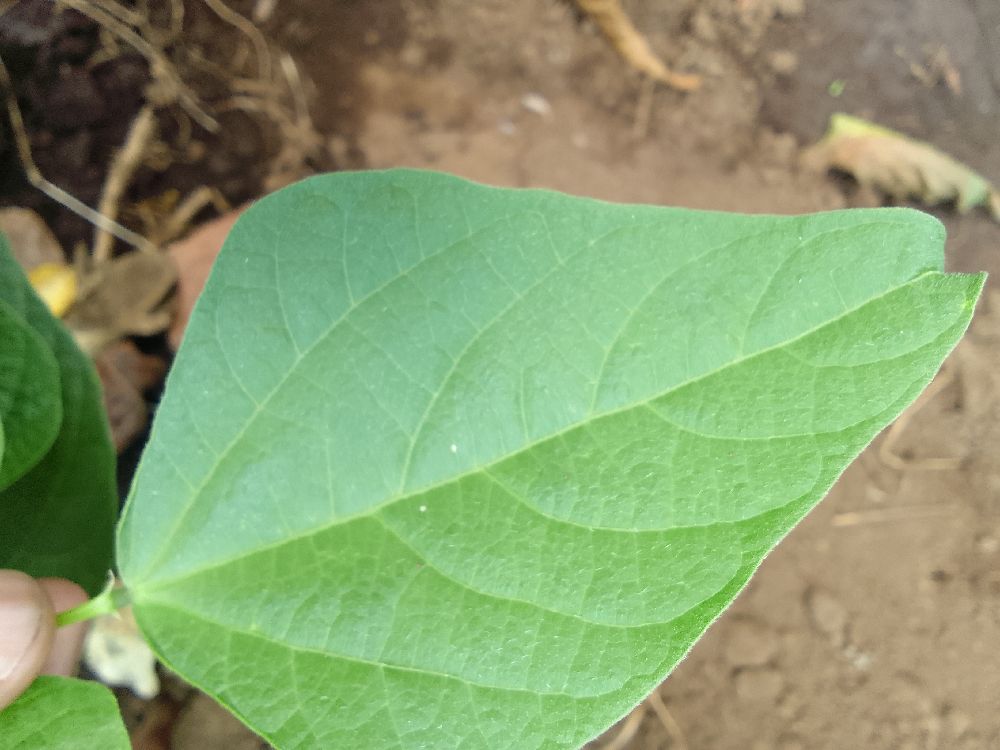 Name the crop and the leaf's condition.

common bean, healthy
